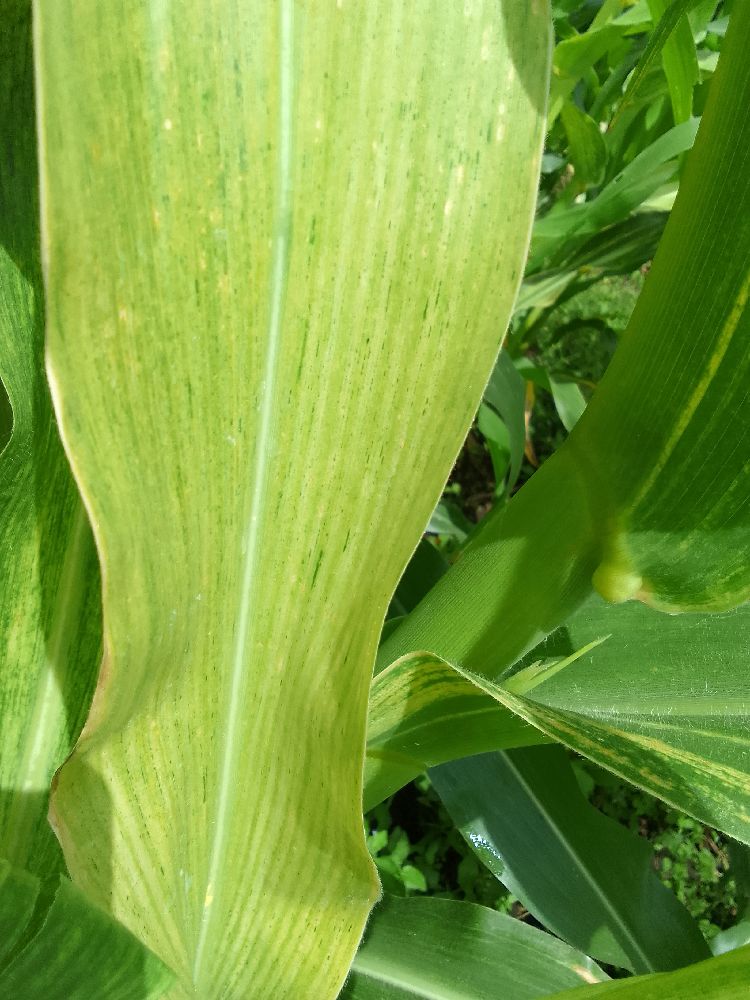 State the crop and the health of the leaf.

maize, maize lethal necrosis
